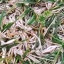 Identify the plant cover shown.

grass
